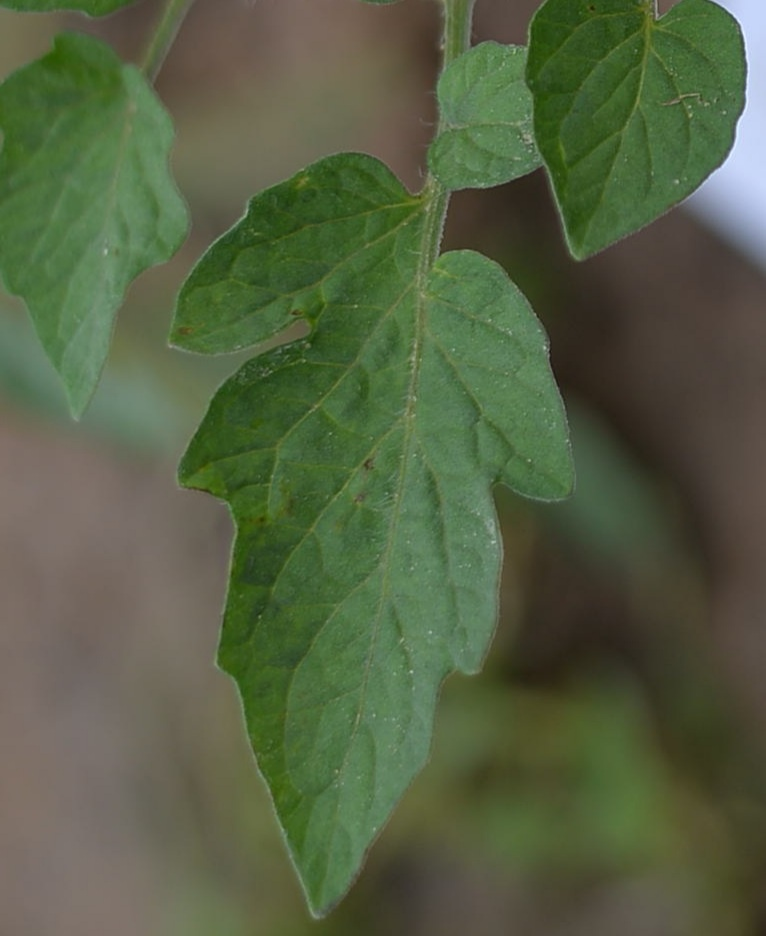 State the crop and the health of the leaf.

tomato, healthy
